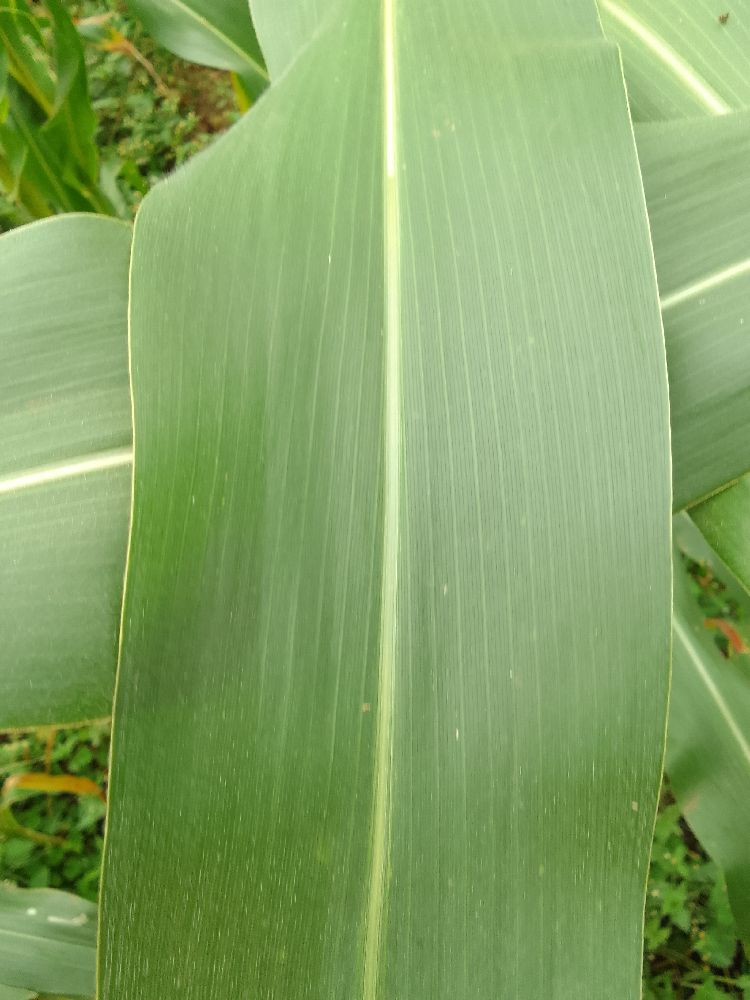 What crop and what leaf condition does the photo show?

maize, healthy
